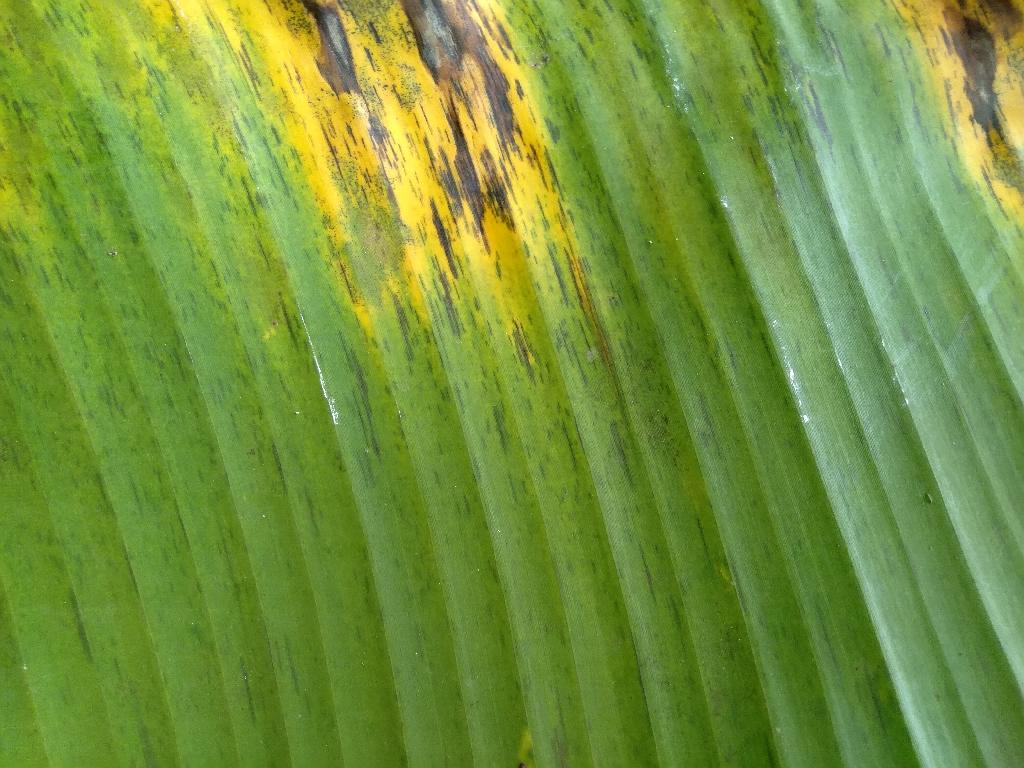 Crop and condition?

banana, black sigatoka
